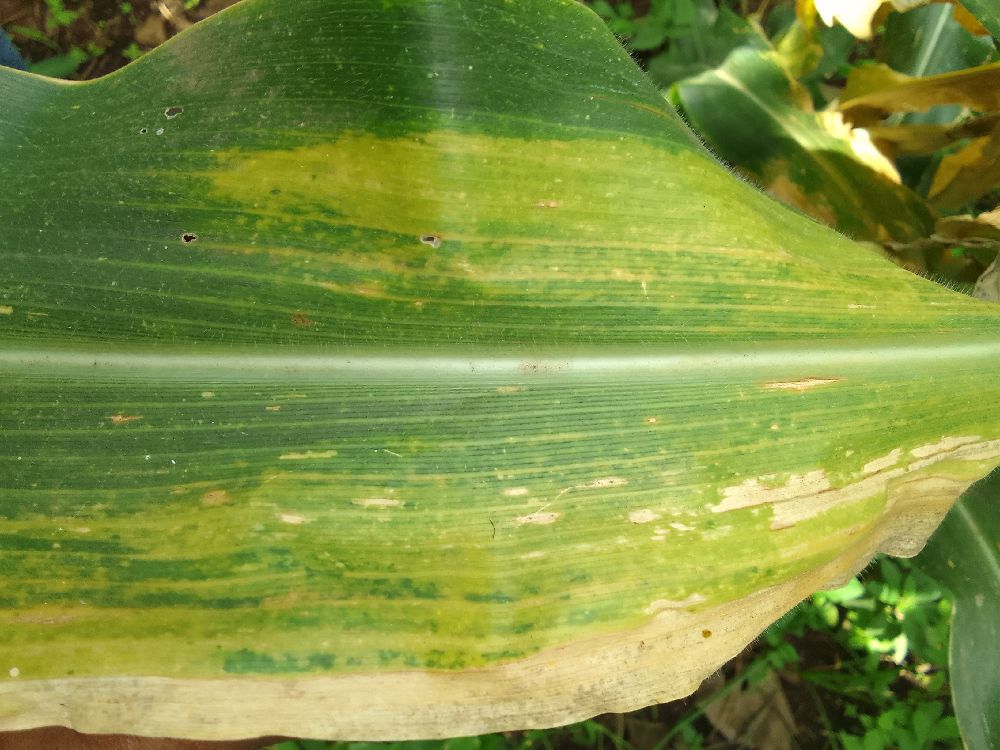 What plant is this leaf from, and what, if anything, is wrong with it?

maize, maize lethal necrosis
